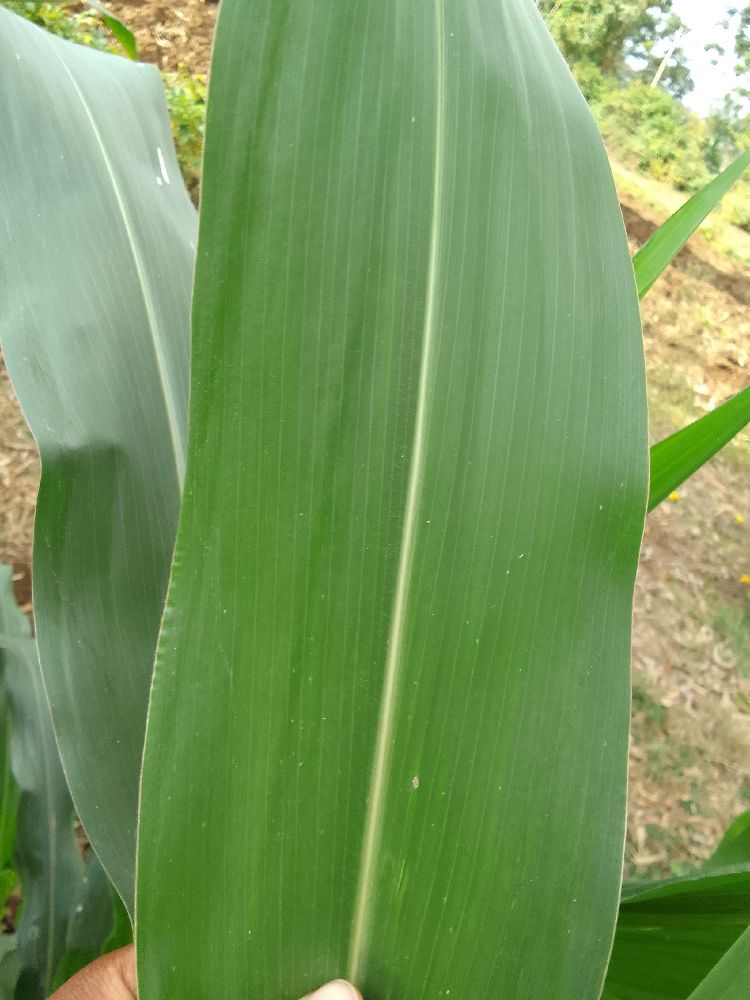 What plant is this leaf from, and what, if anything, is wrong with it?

maize, healthy
